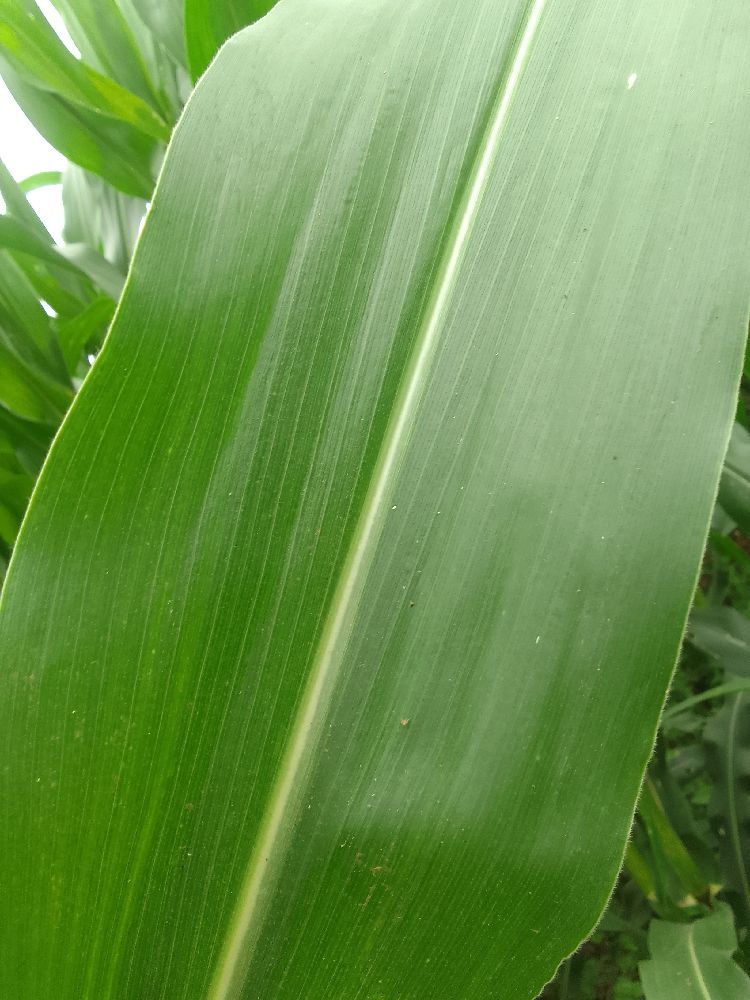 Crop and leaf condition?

maize, healthy
